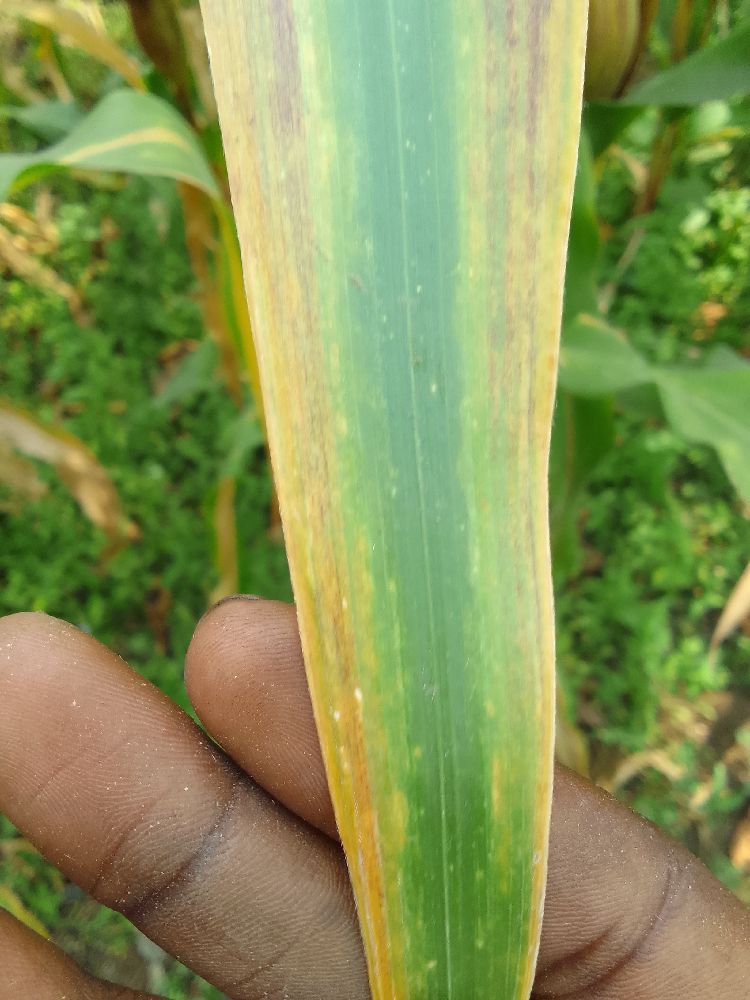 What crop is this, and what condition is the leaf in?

maize, maize lethal necrosis
